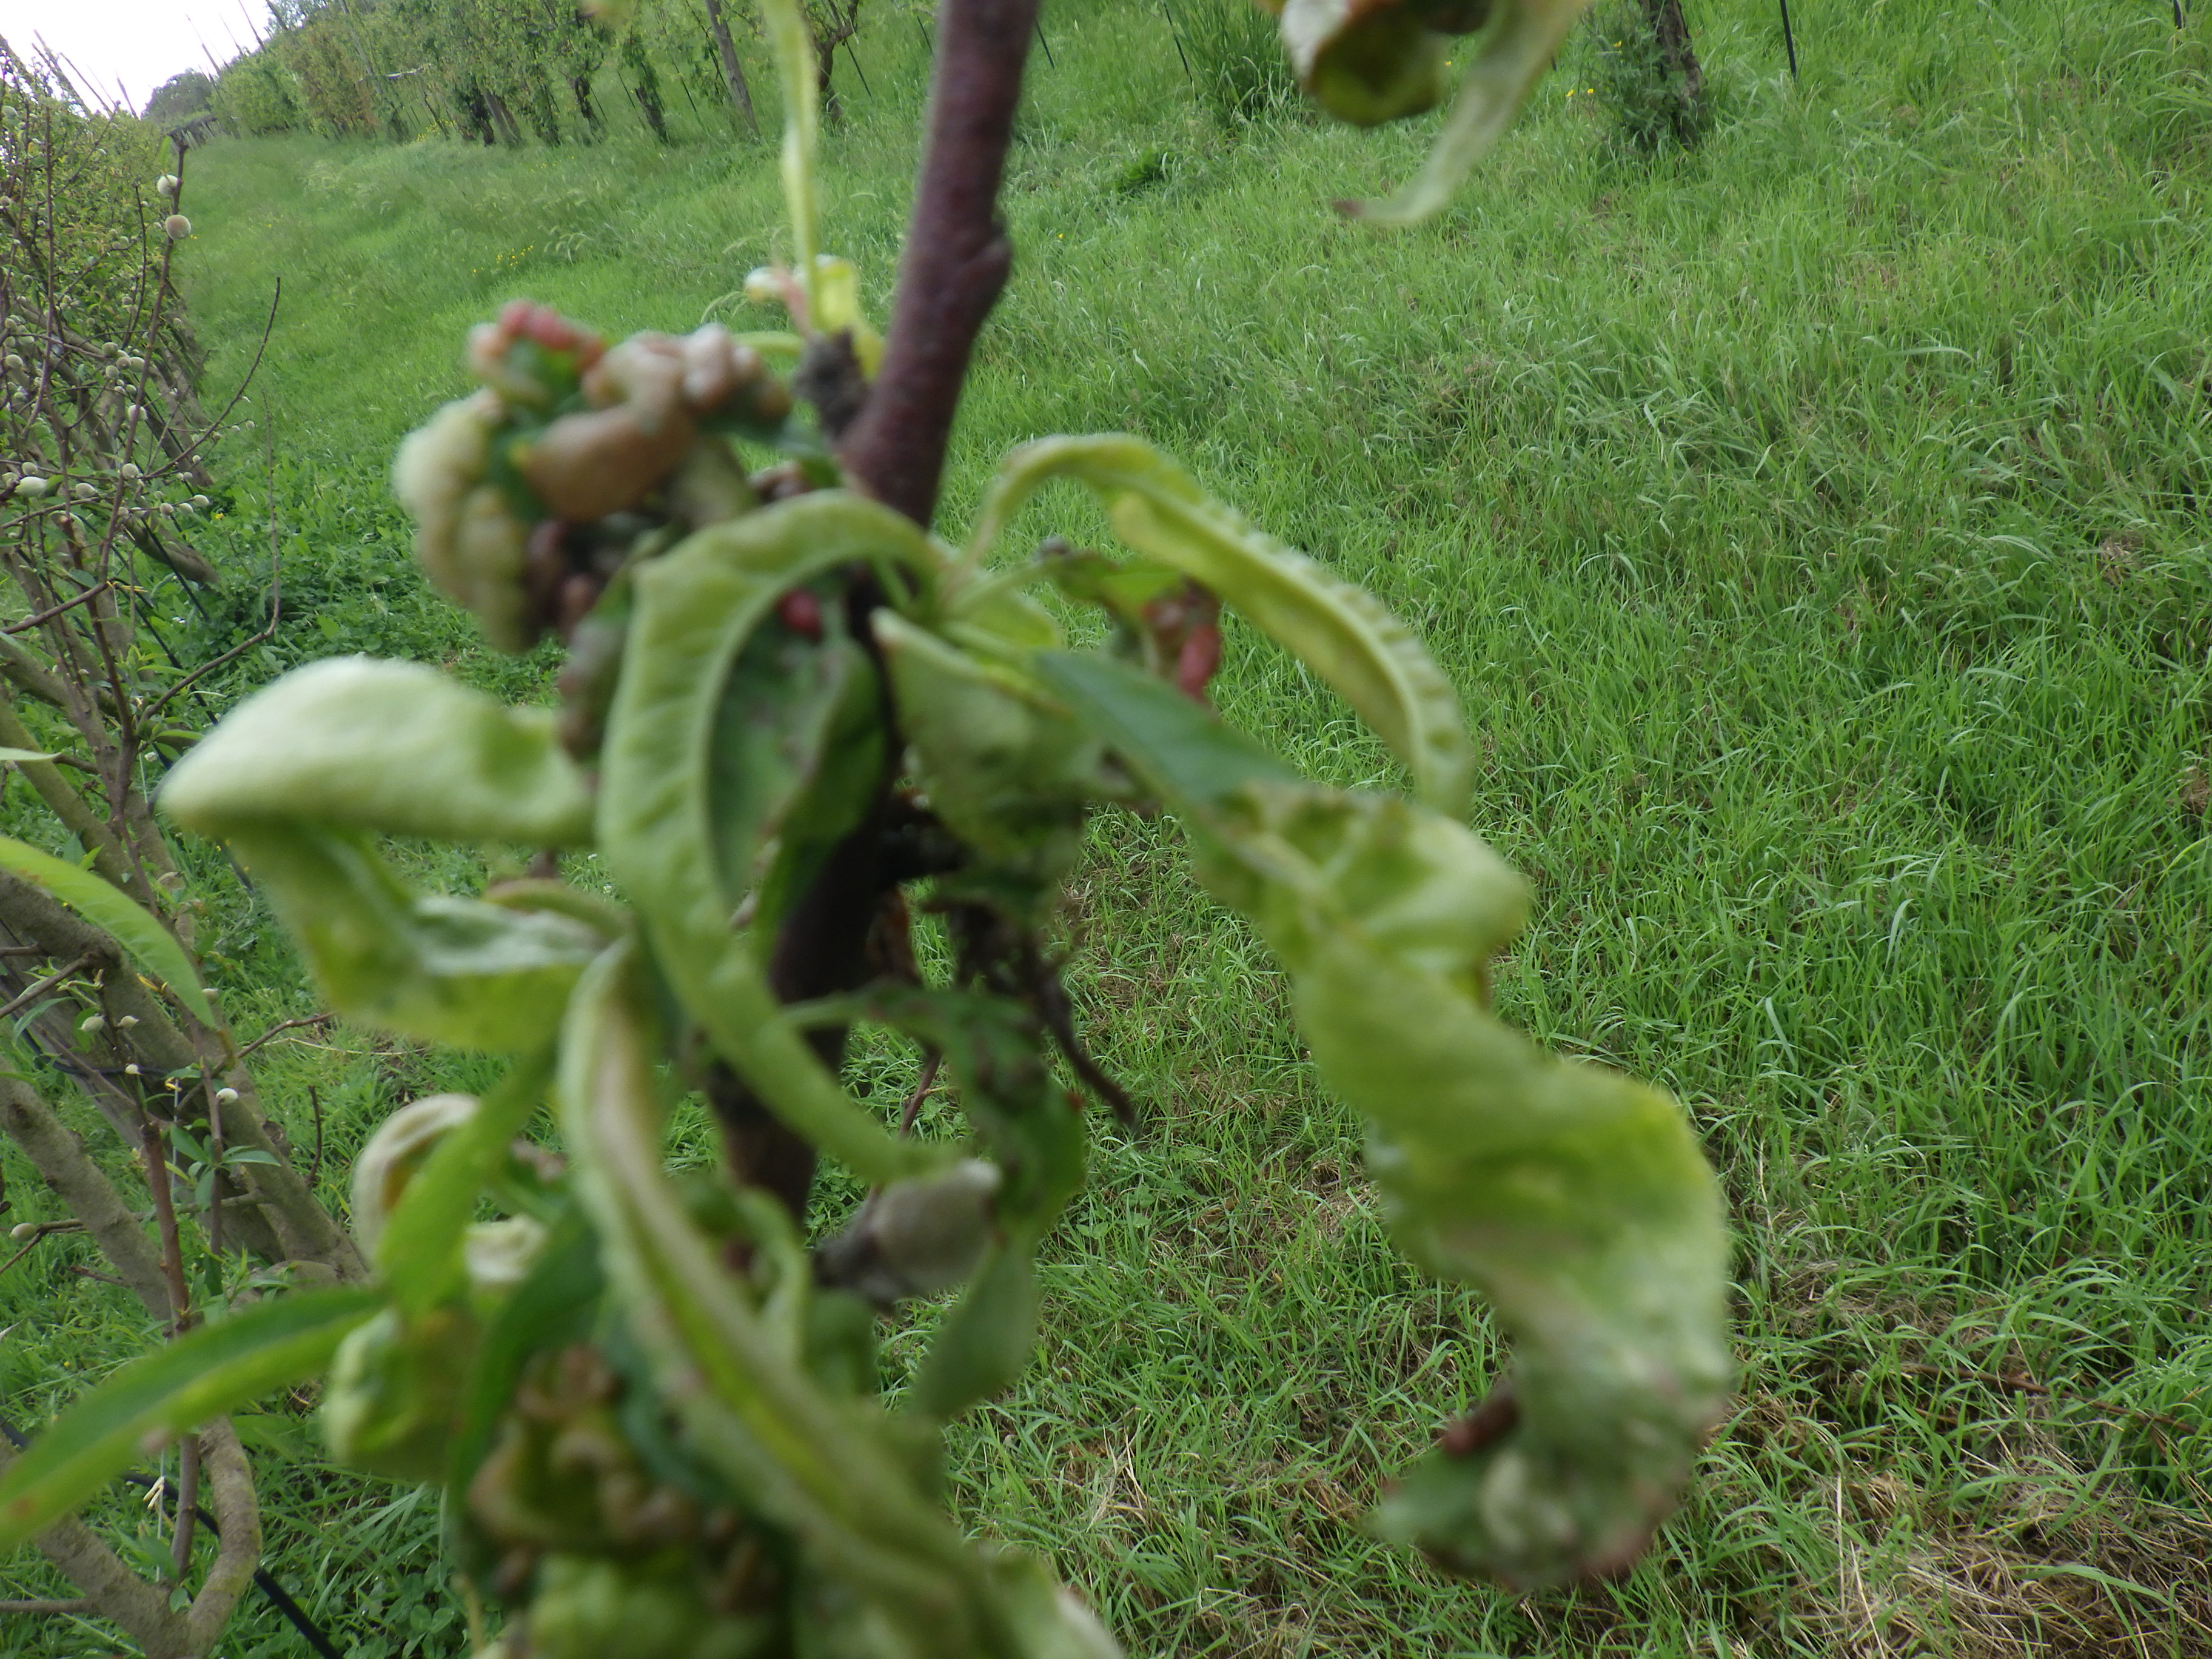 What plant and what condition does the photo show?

peach, peach leaf curl
